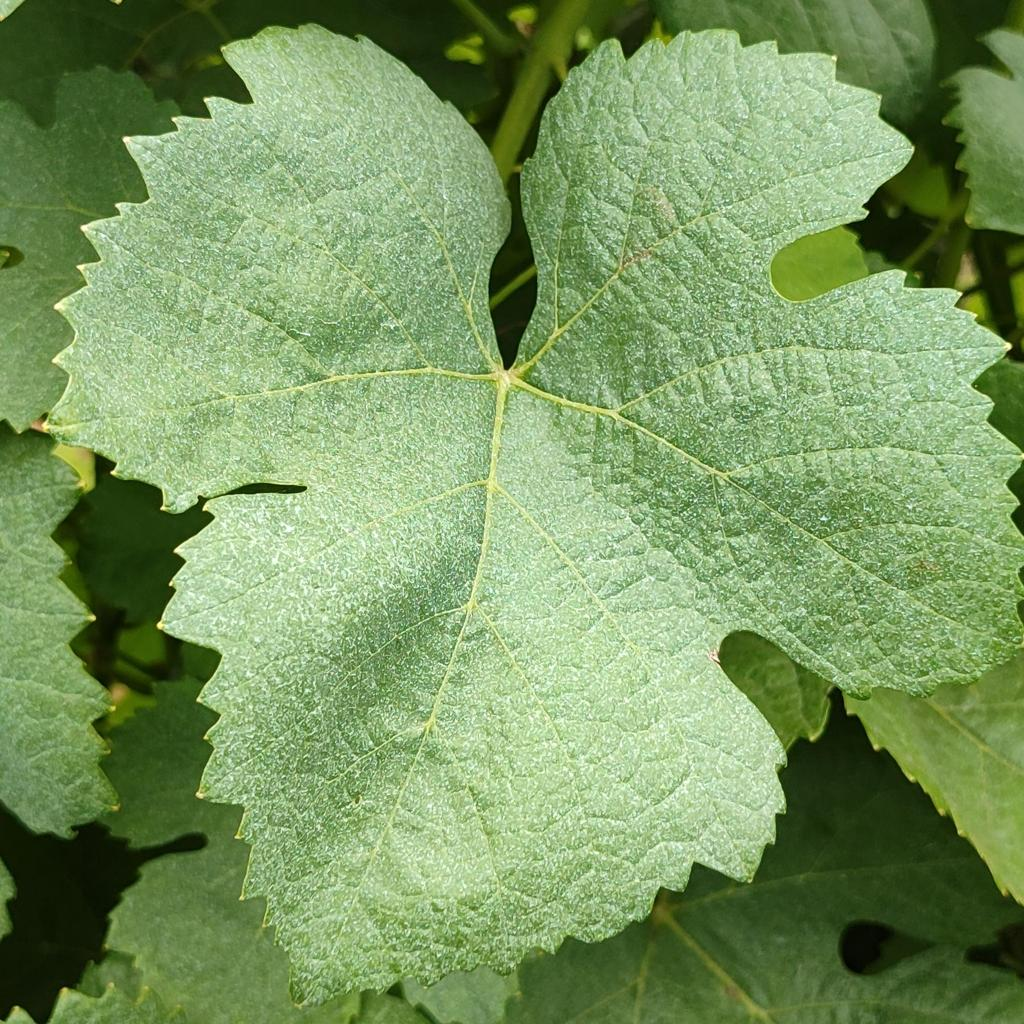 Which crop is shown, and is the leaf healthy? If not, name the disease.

grapevine, healthy
